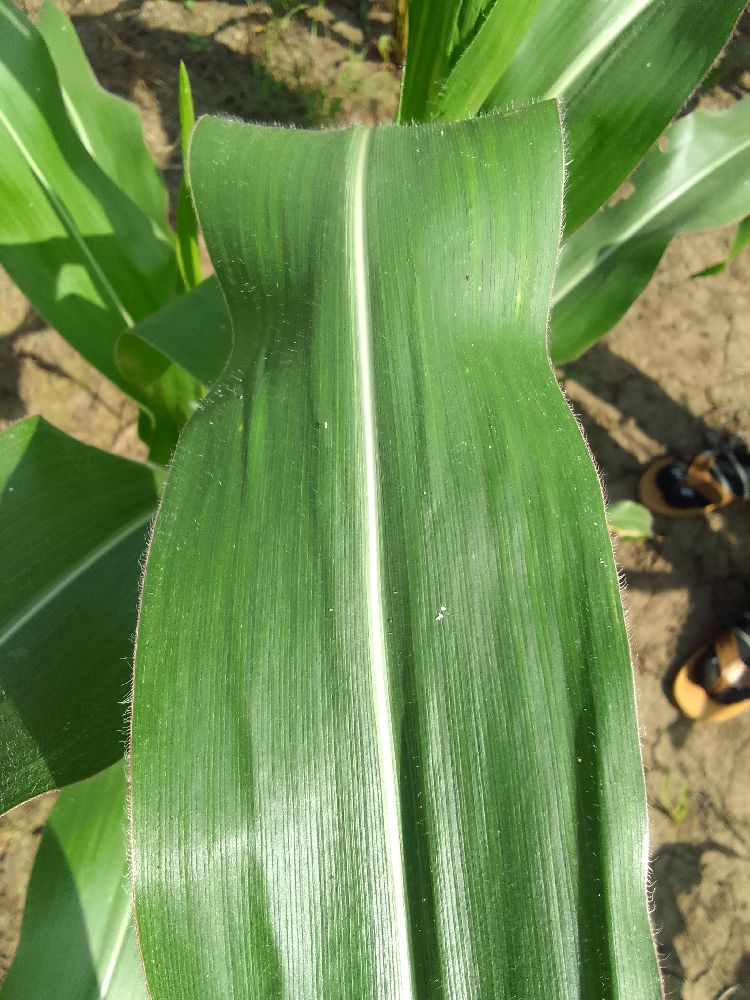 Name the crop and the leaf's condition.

maize, healthy
